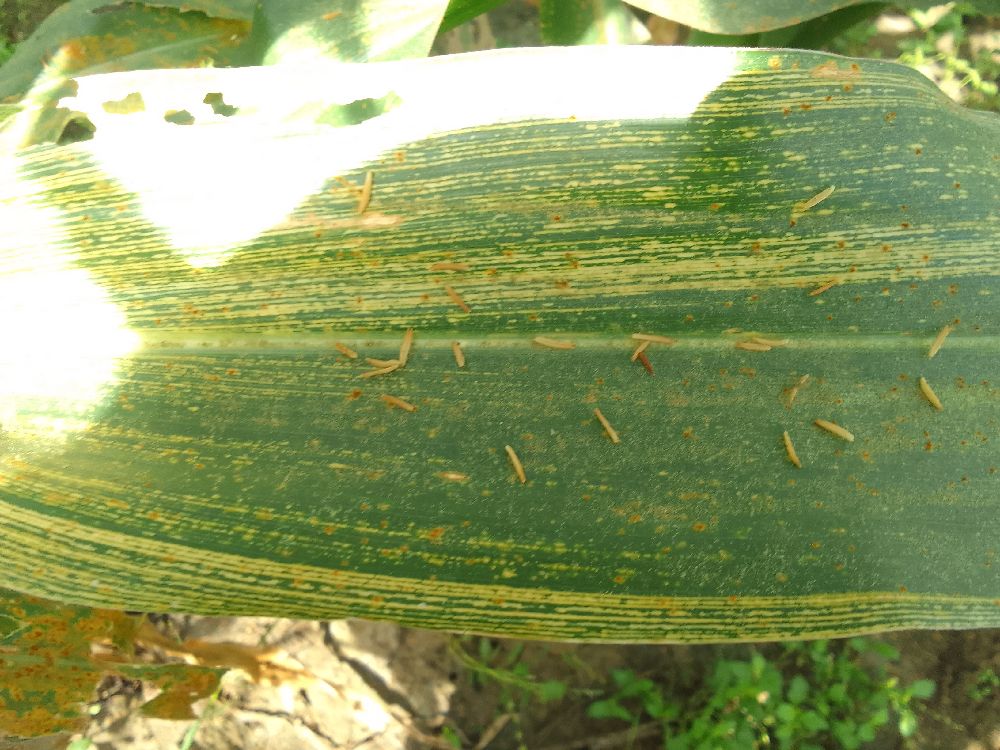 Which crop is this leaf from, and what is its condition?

maize, maize streak virus
